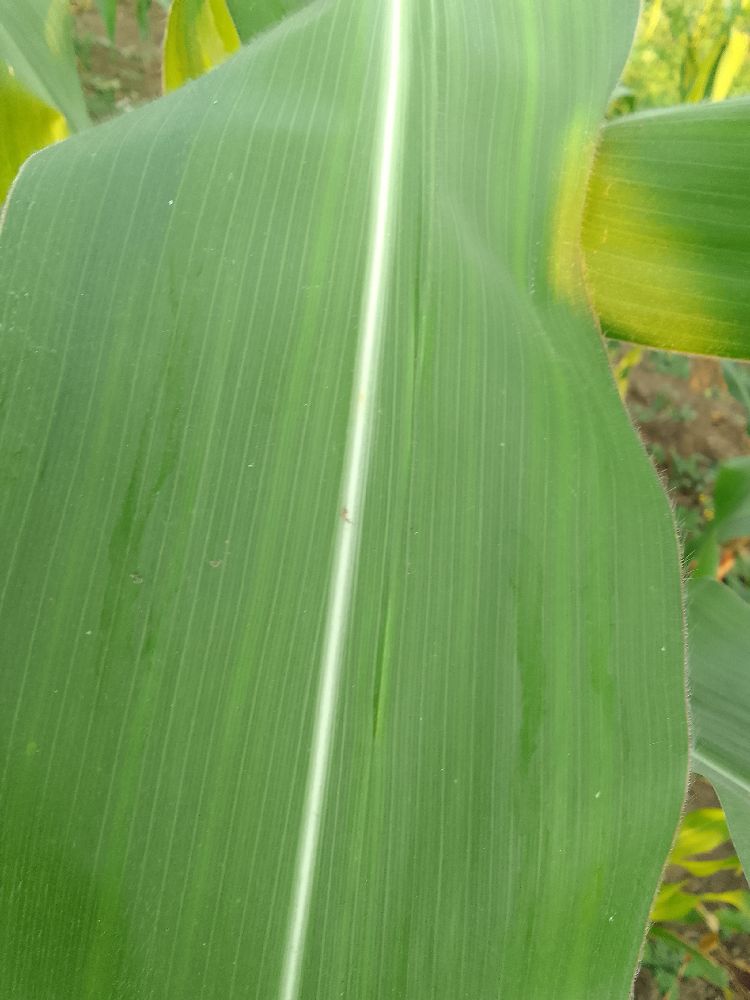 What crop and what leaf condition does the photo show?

maize, healthy
